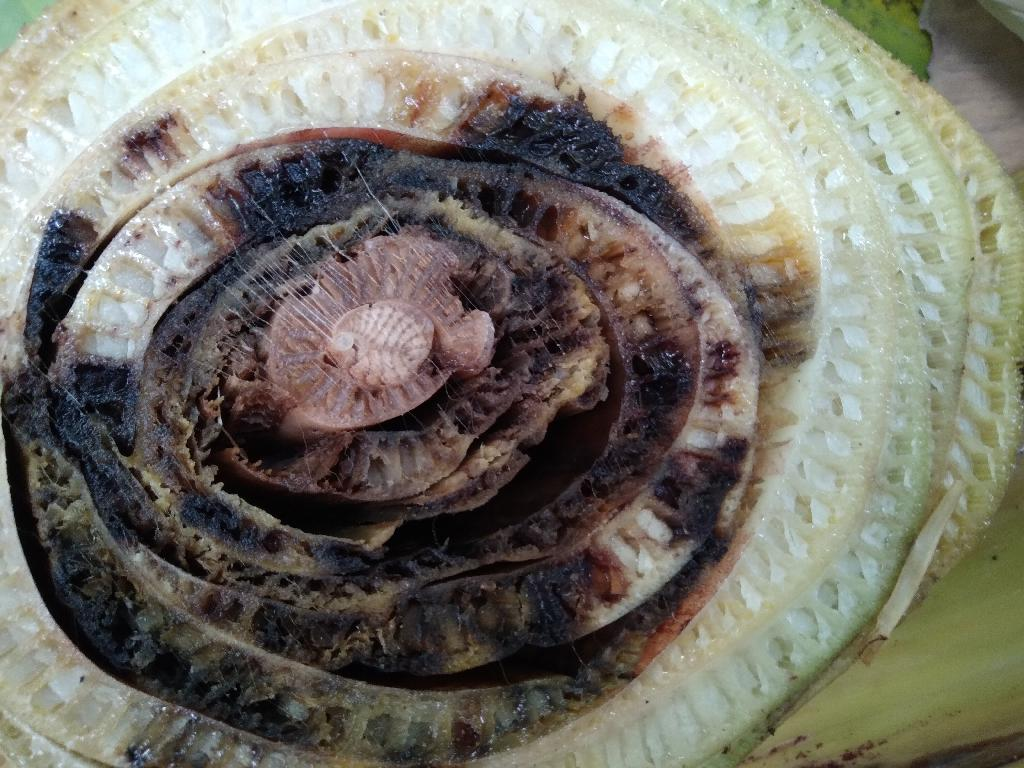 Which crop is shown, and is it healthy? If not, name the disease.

banana, fusarium wilt race 1
